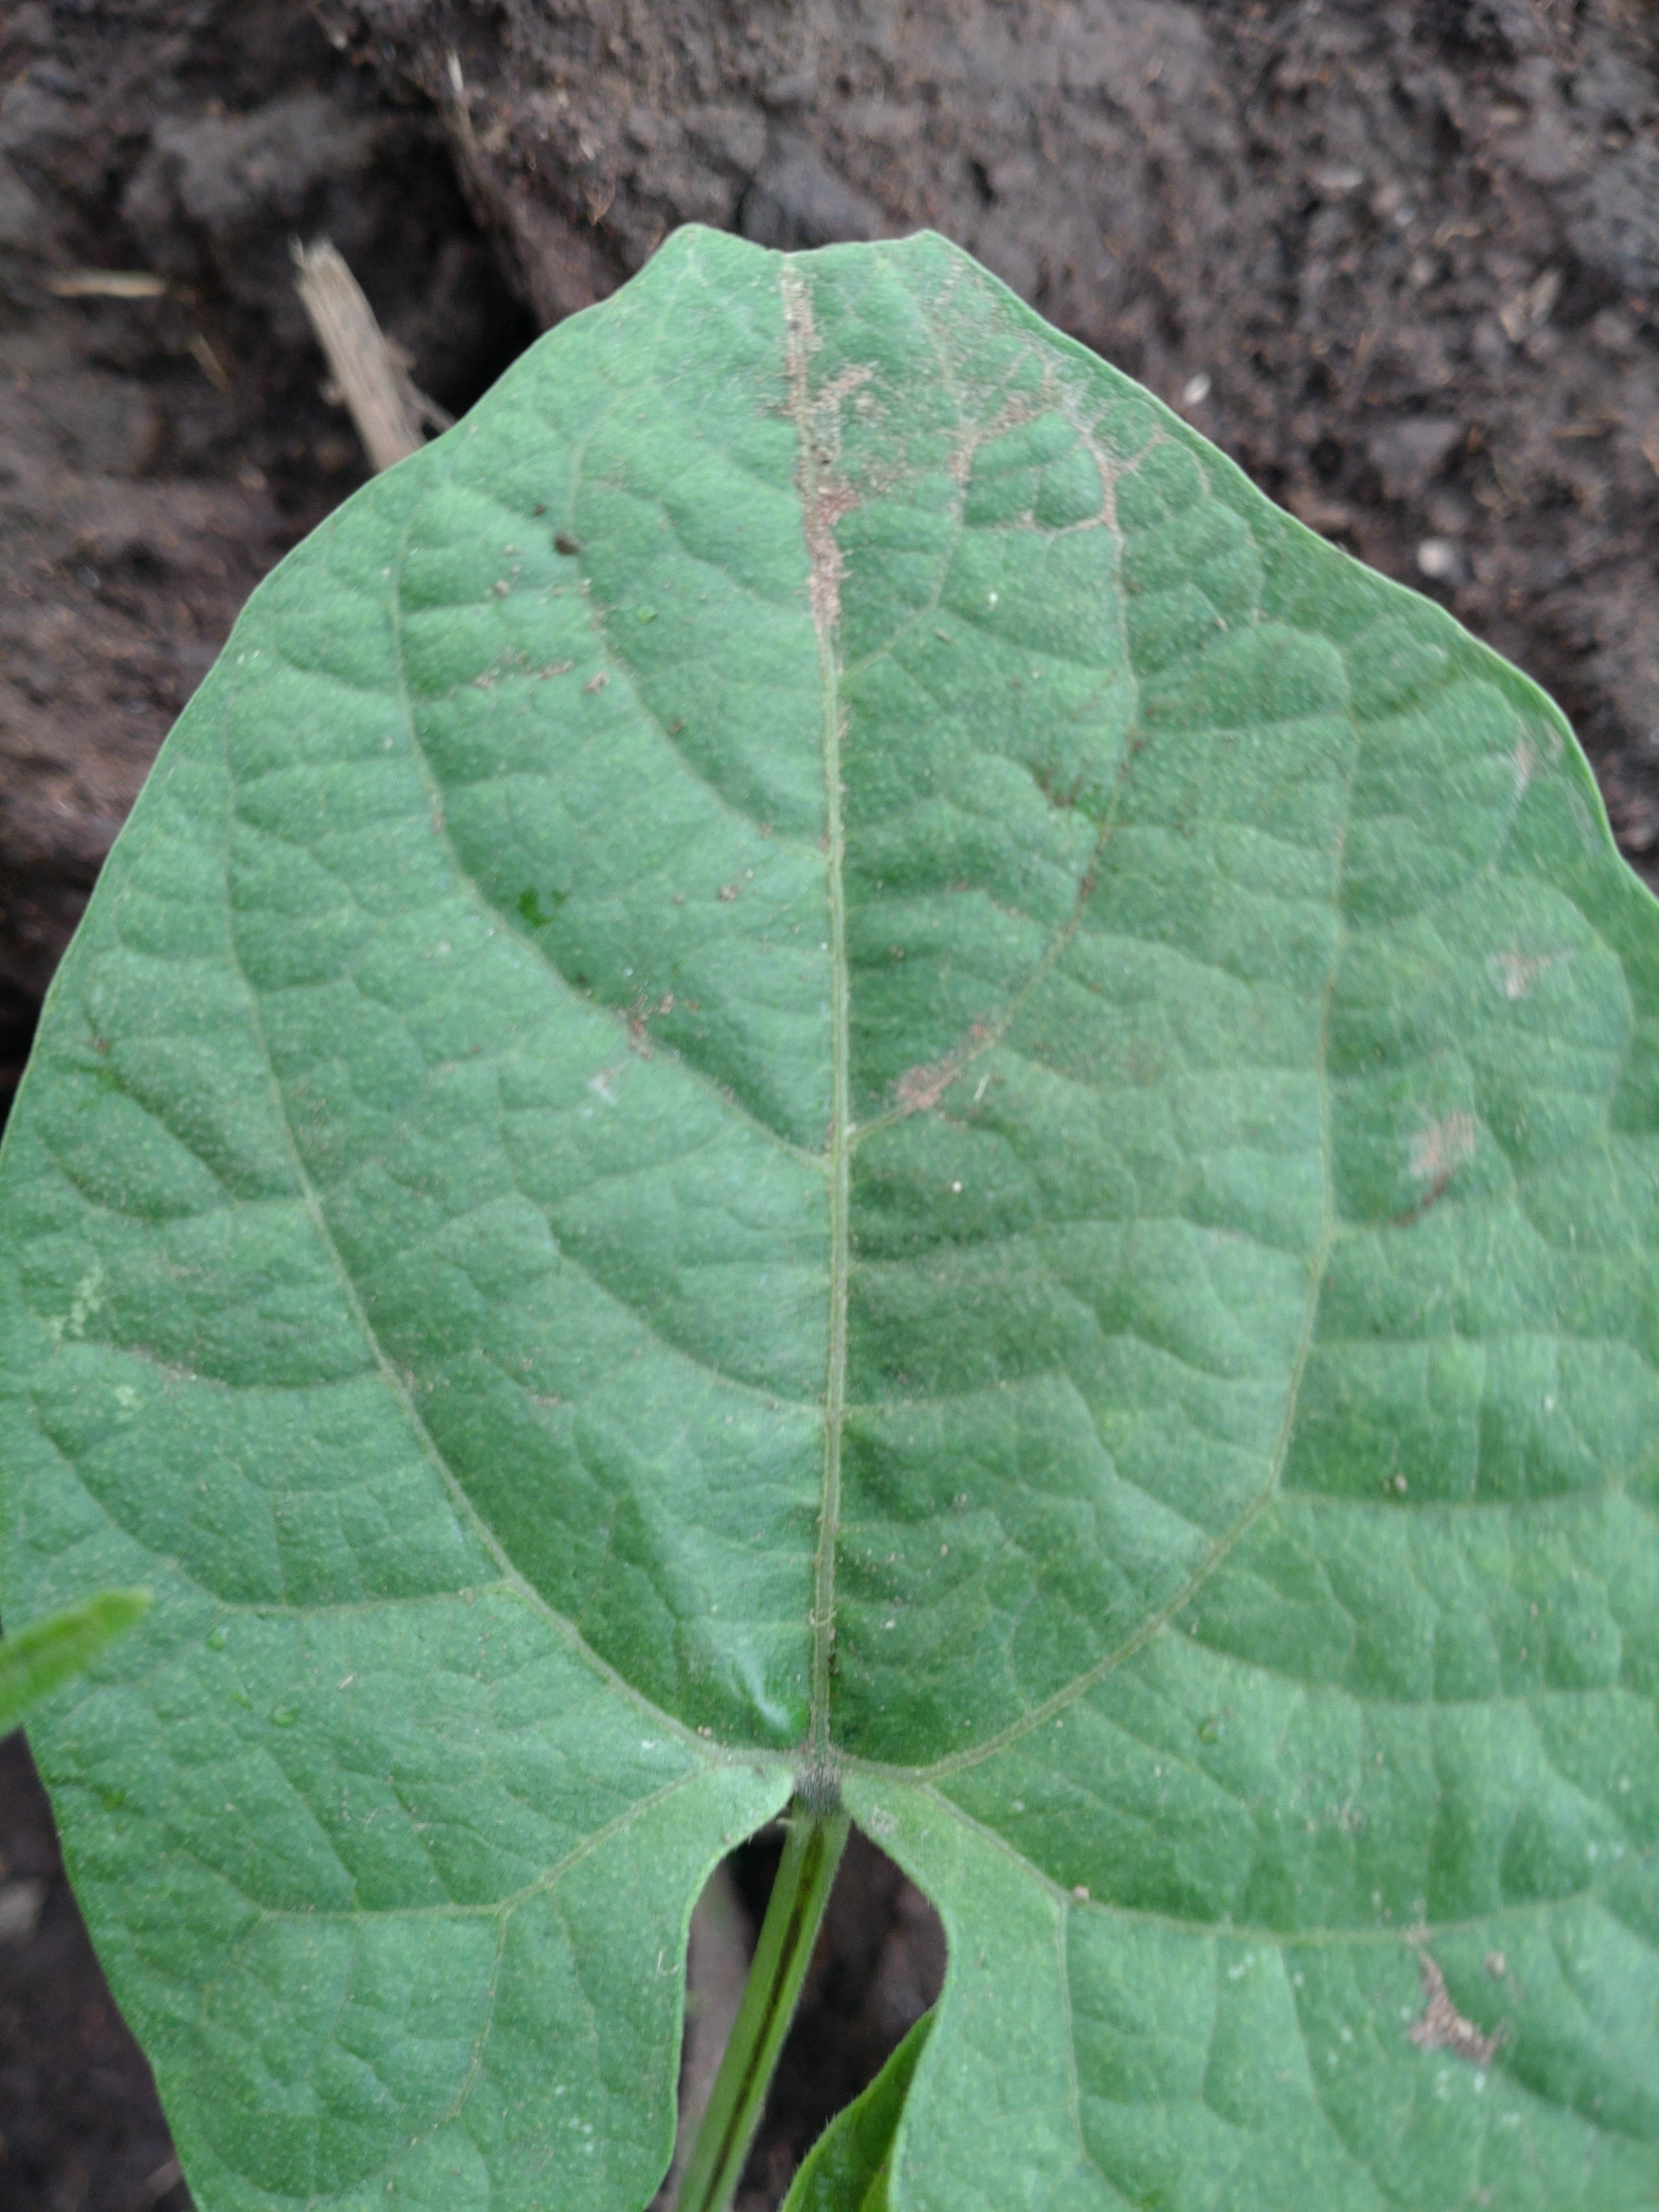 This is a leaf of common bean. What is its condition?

healthy
